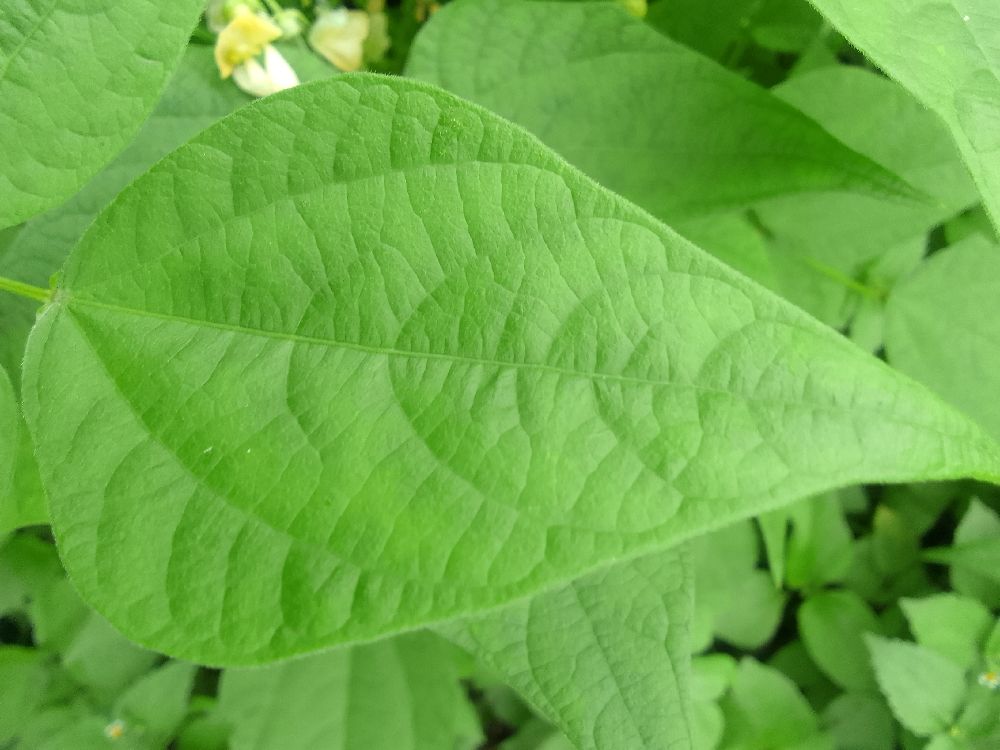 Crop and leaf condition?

common bean, healthy
